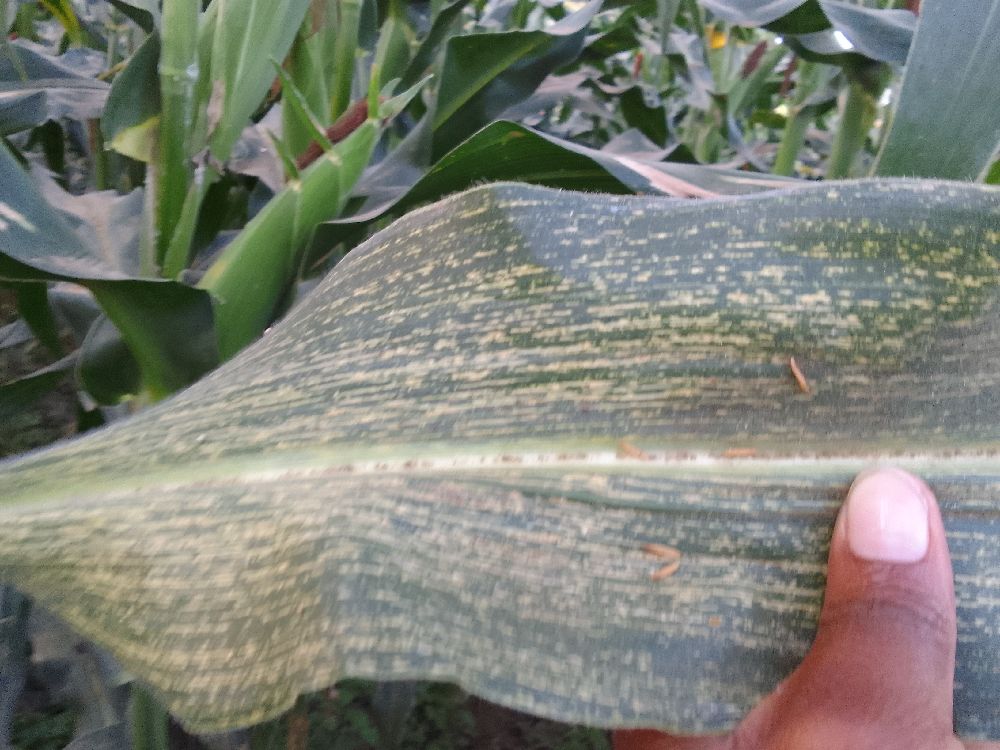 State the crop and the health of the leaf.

maize, maize streak virus
